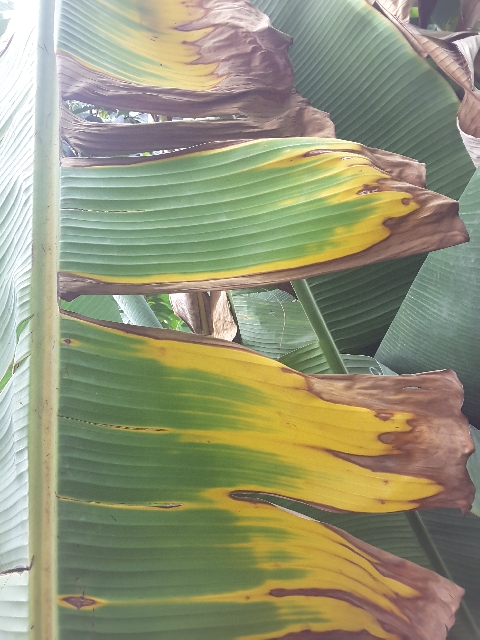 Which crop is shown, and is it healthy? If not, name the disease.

banana, fusarium wilt race 1
